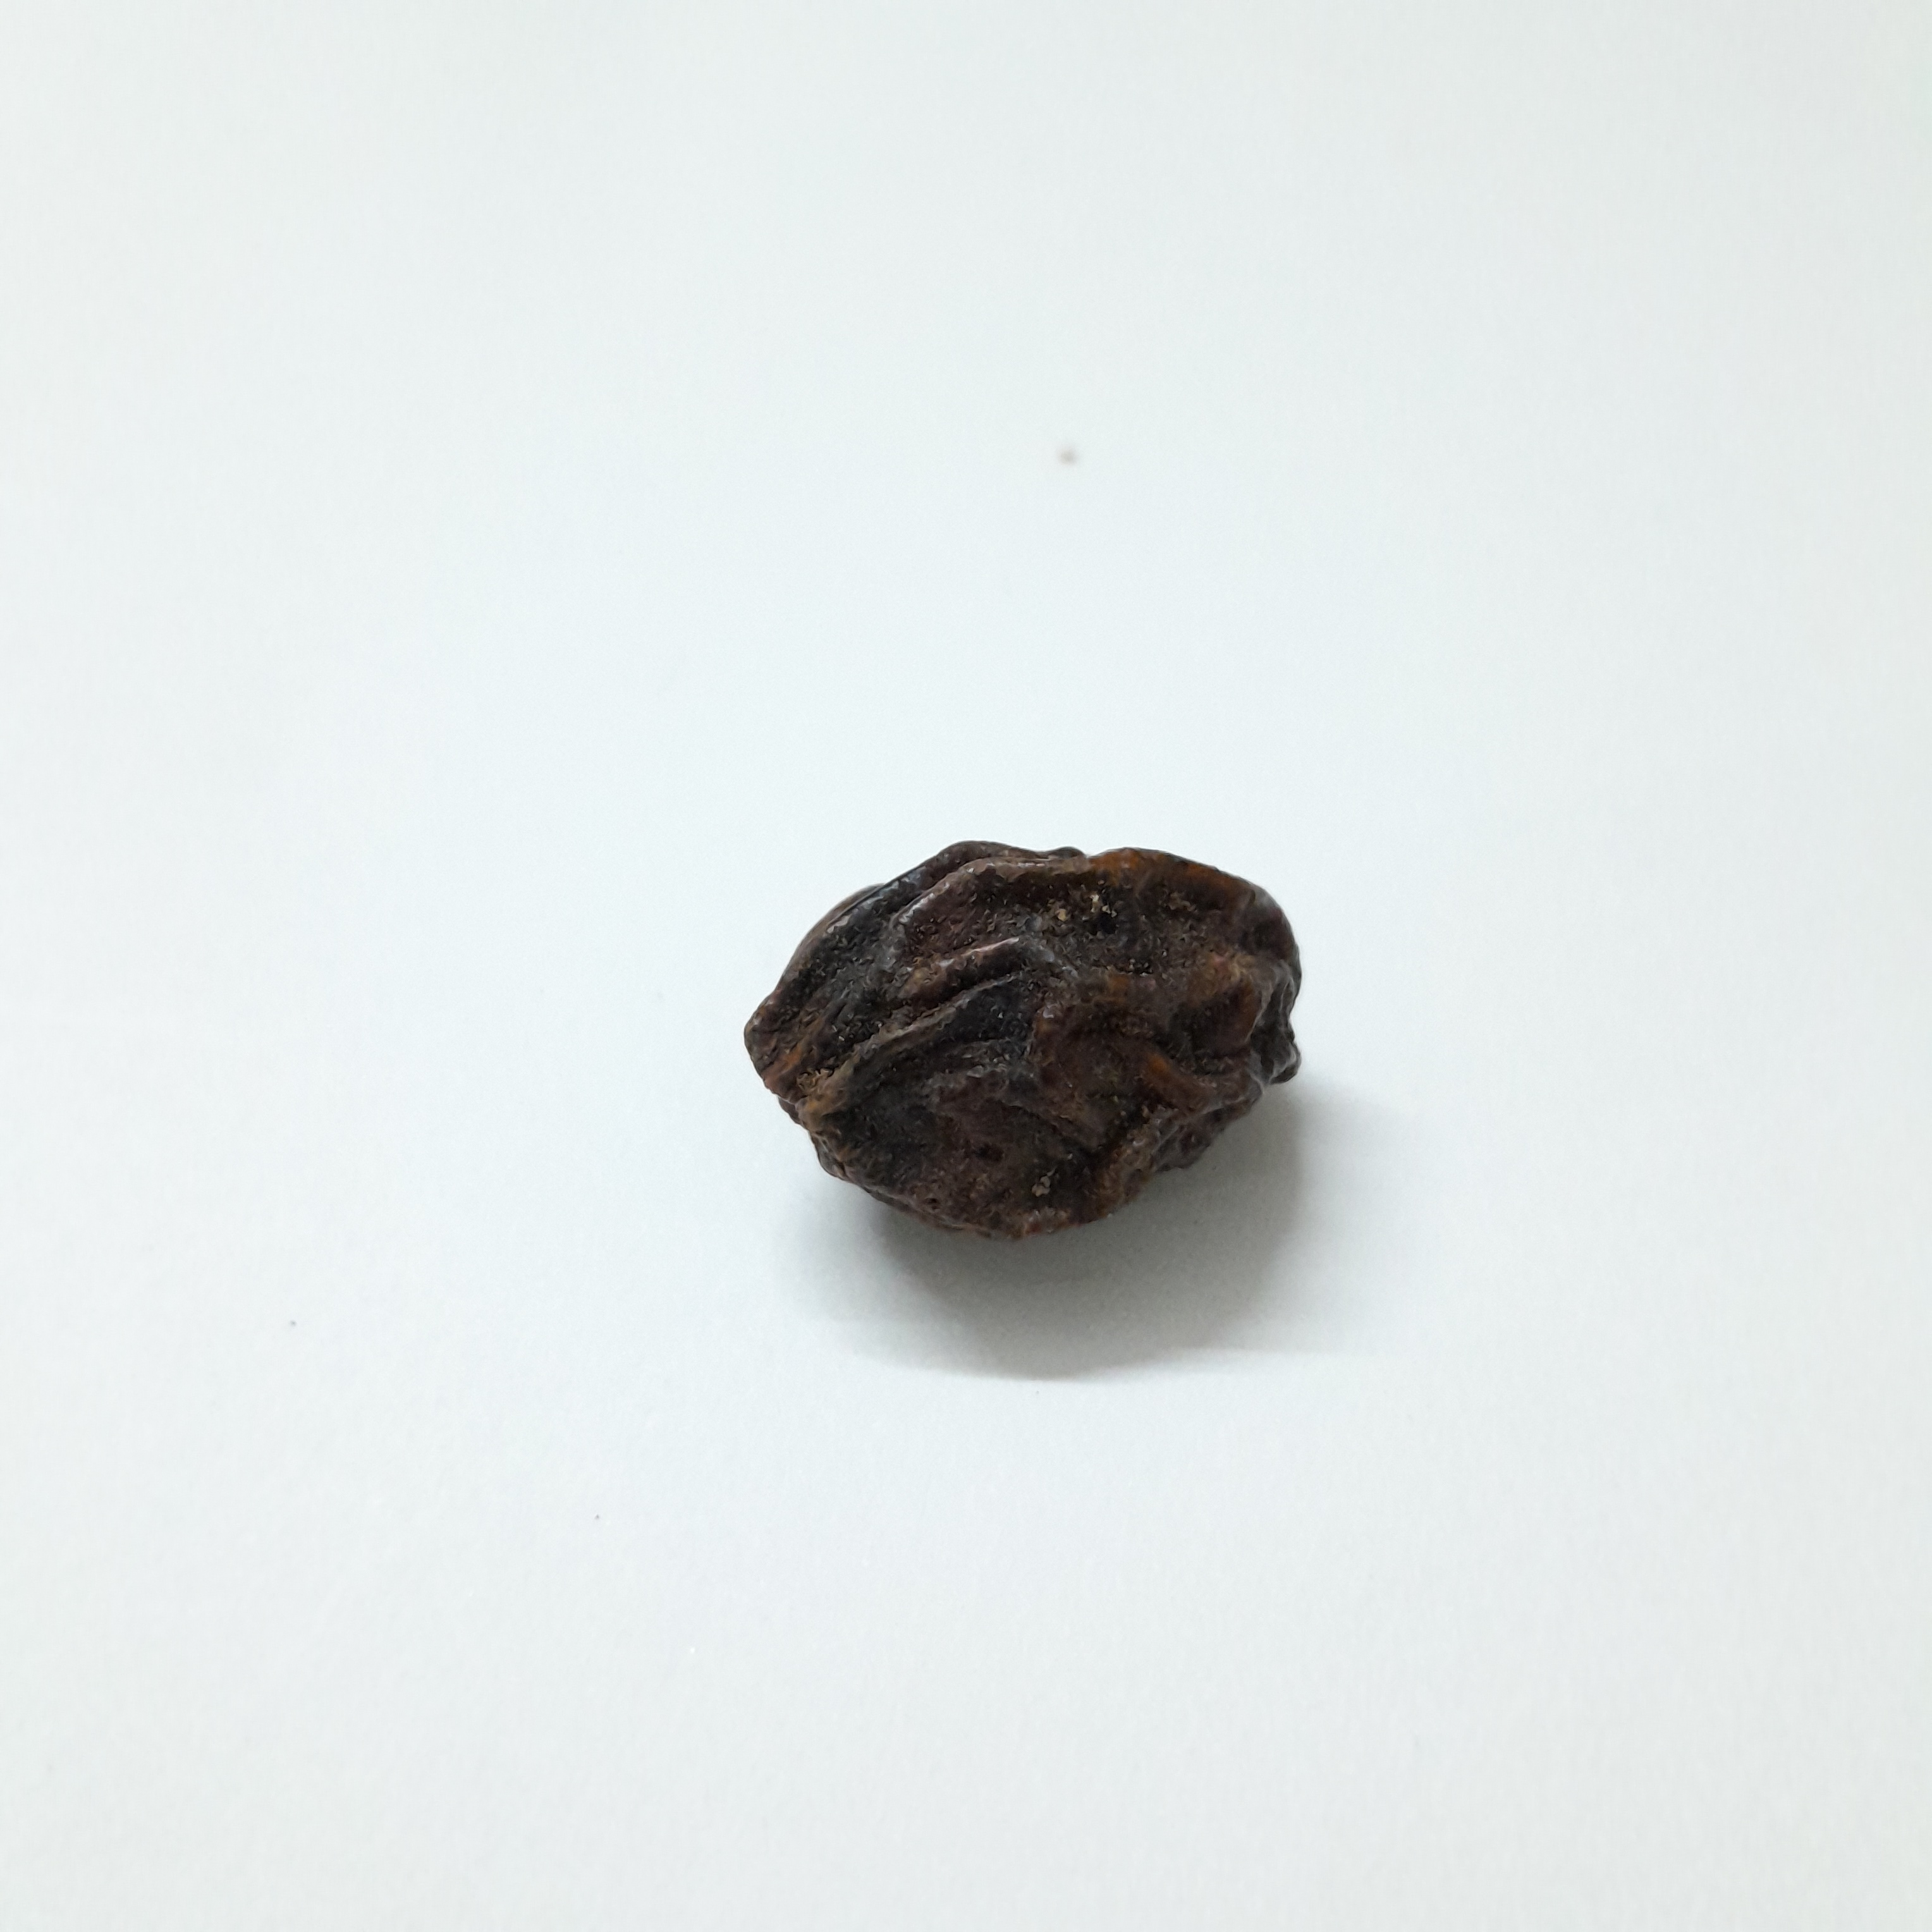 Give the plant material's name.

kadukharik
